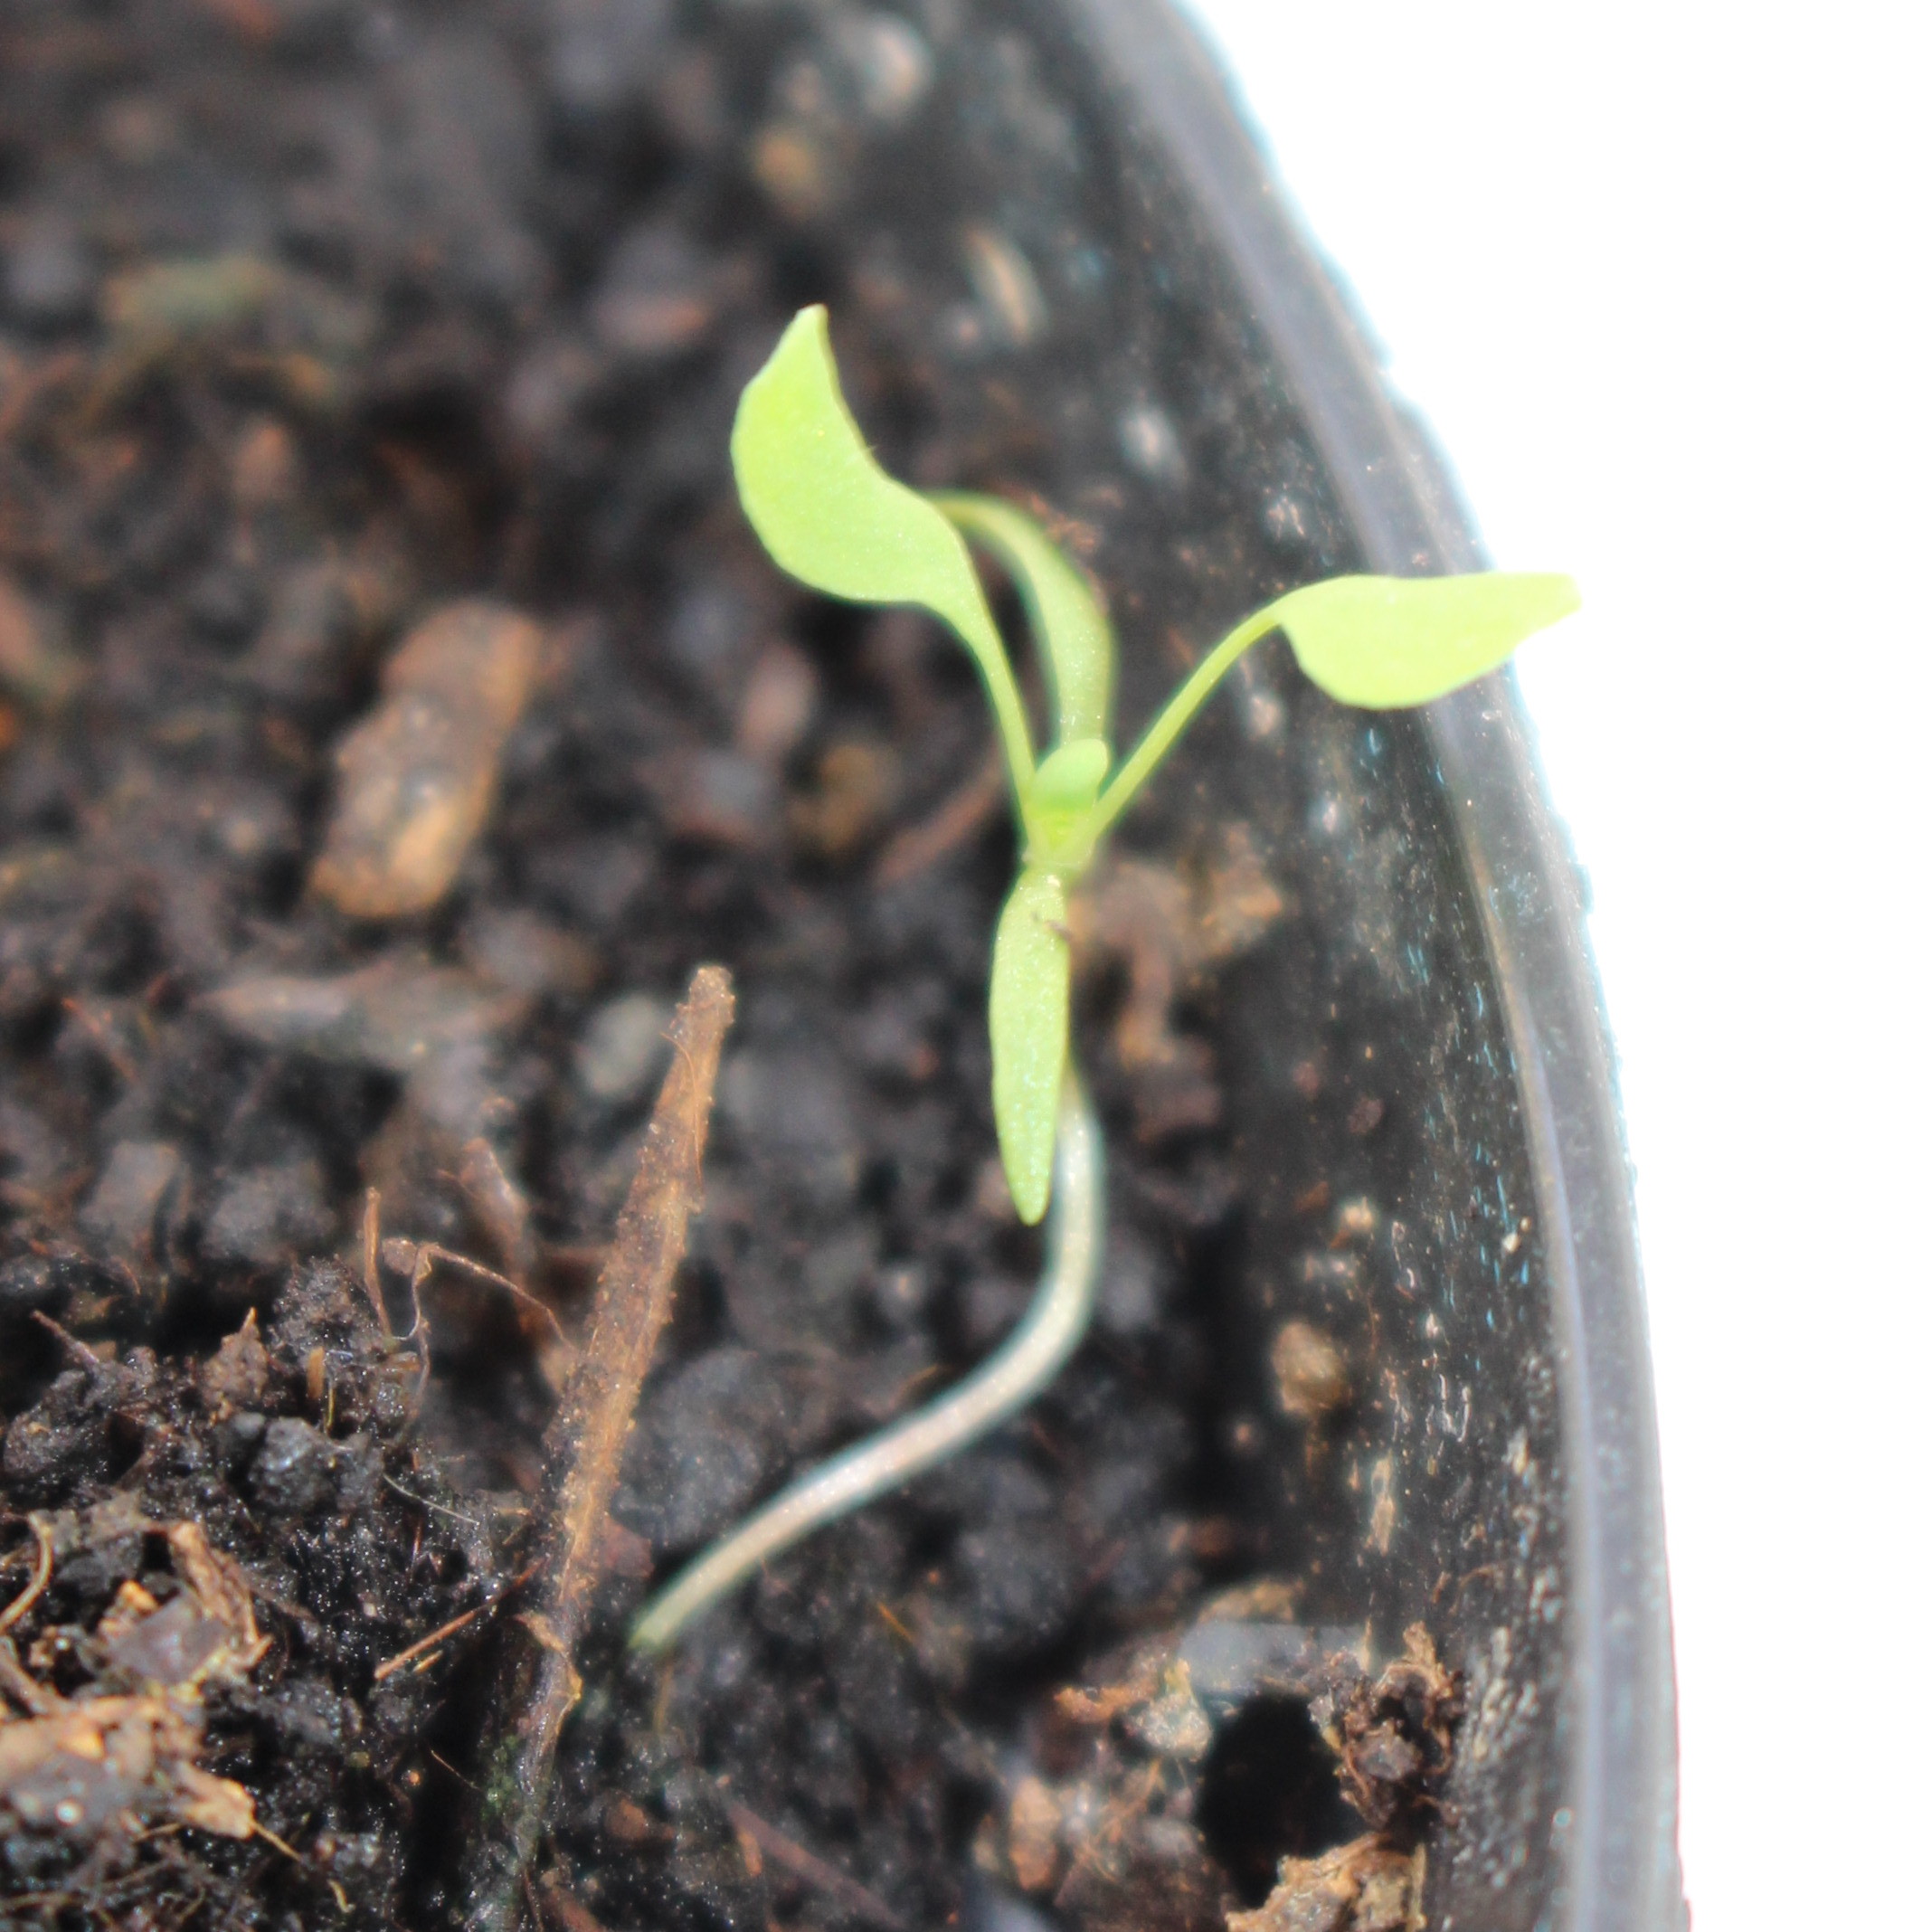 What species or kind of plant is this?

Papaver rhoeas
